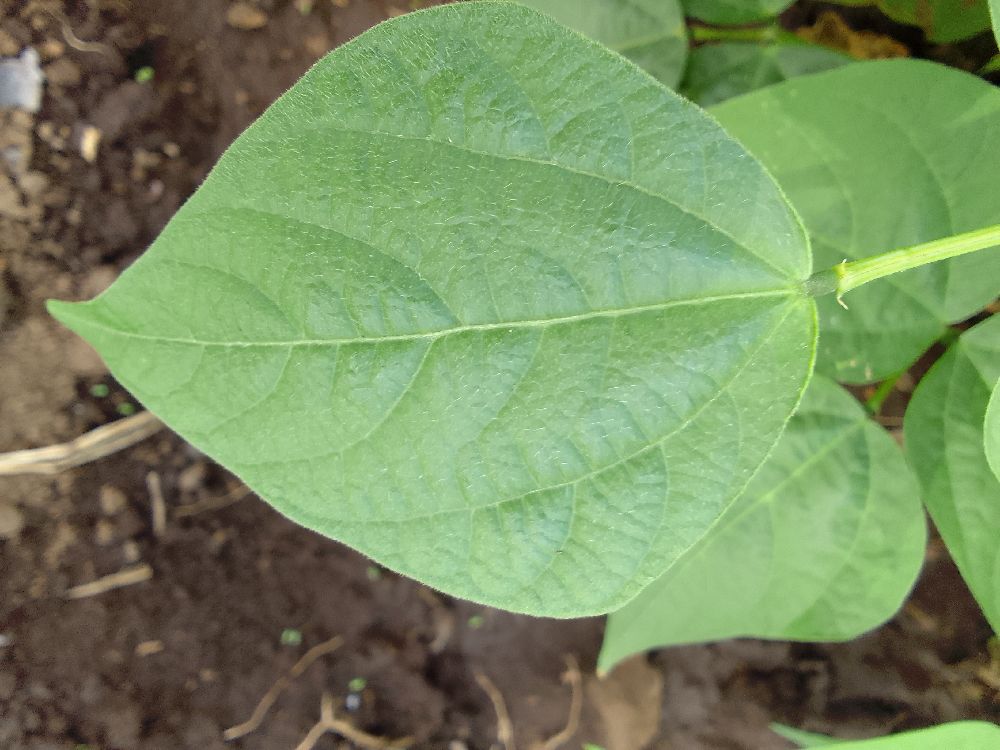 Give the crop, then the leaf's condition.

common bean, healthy
